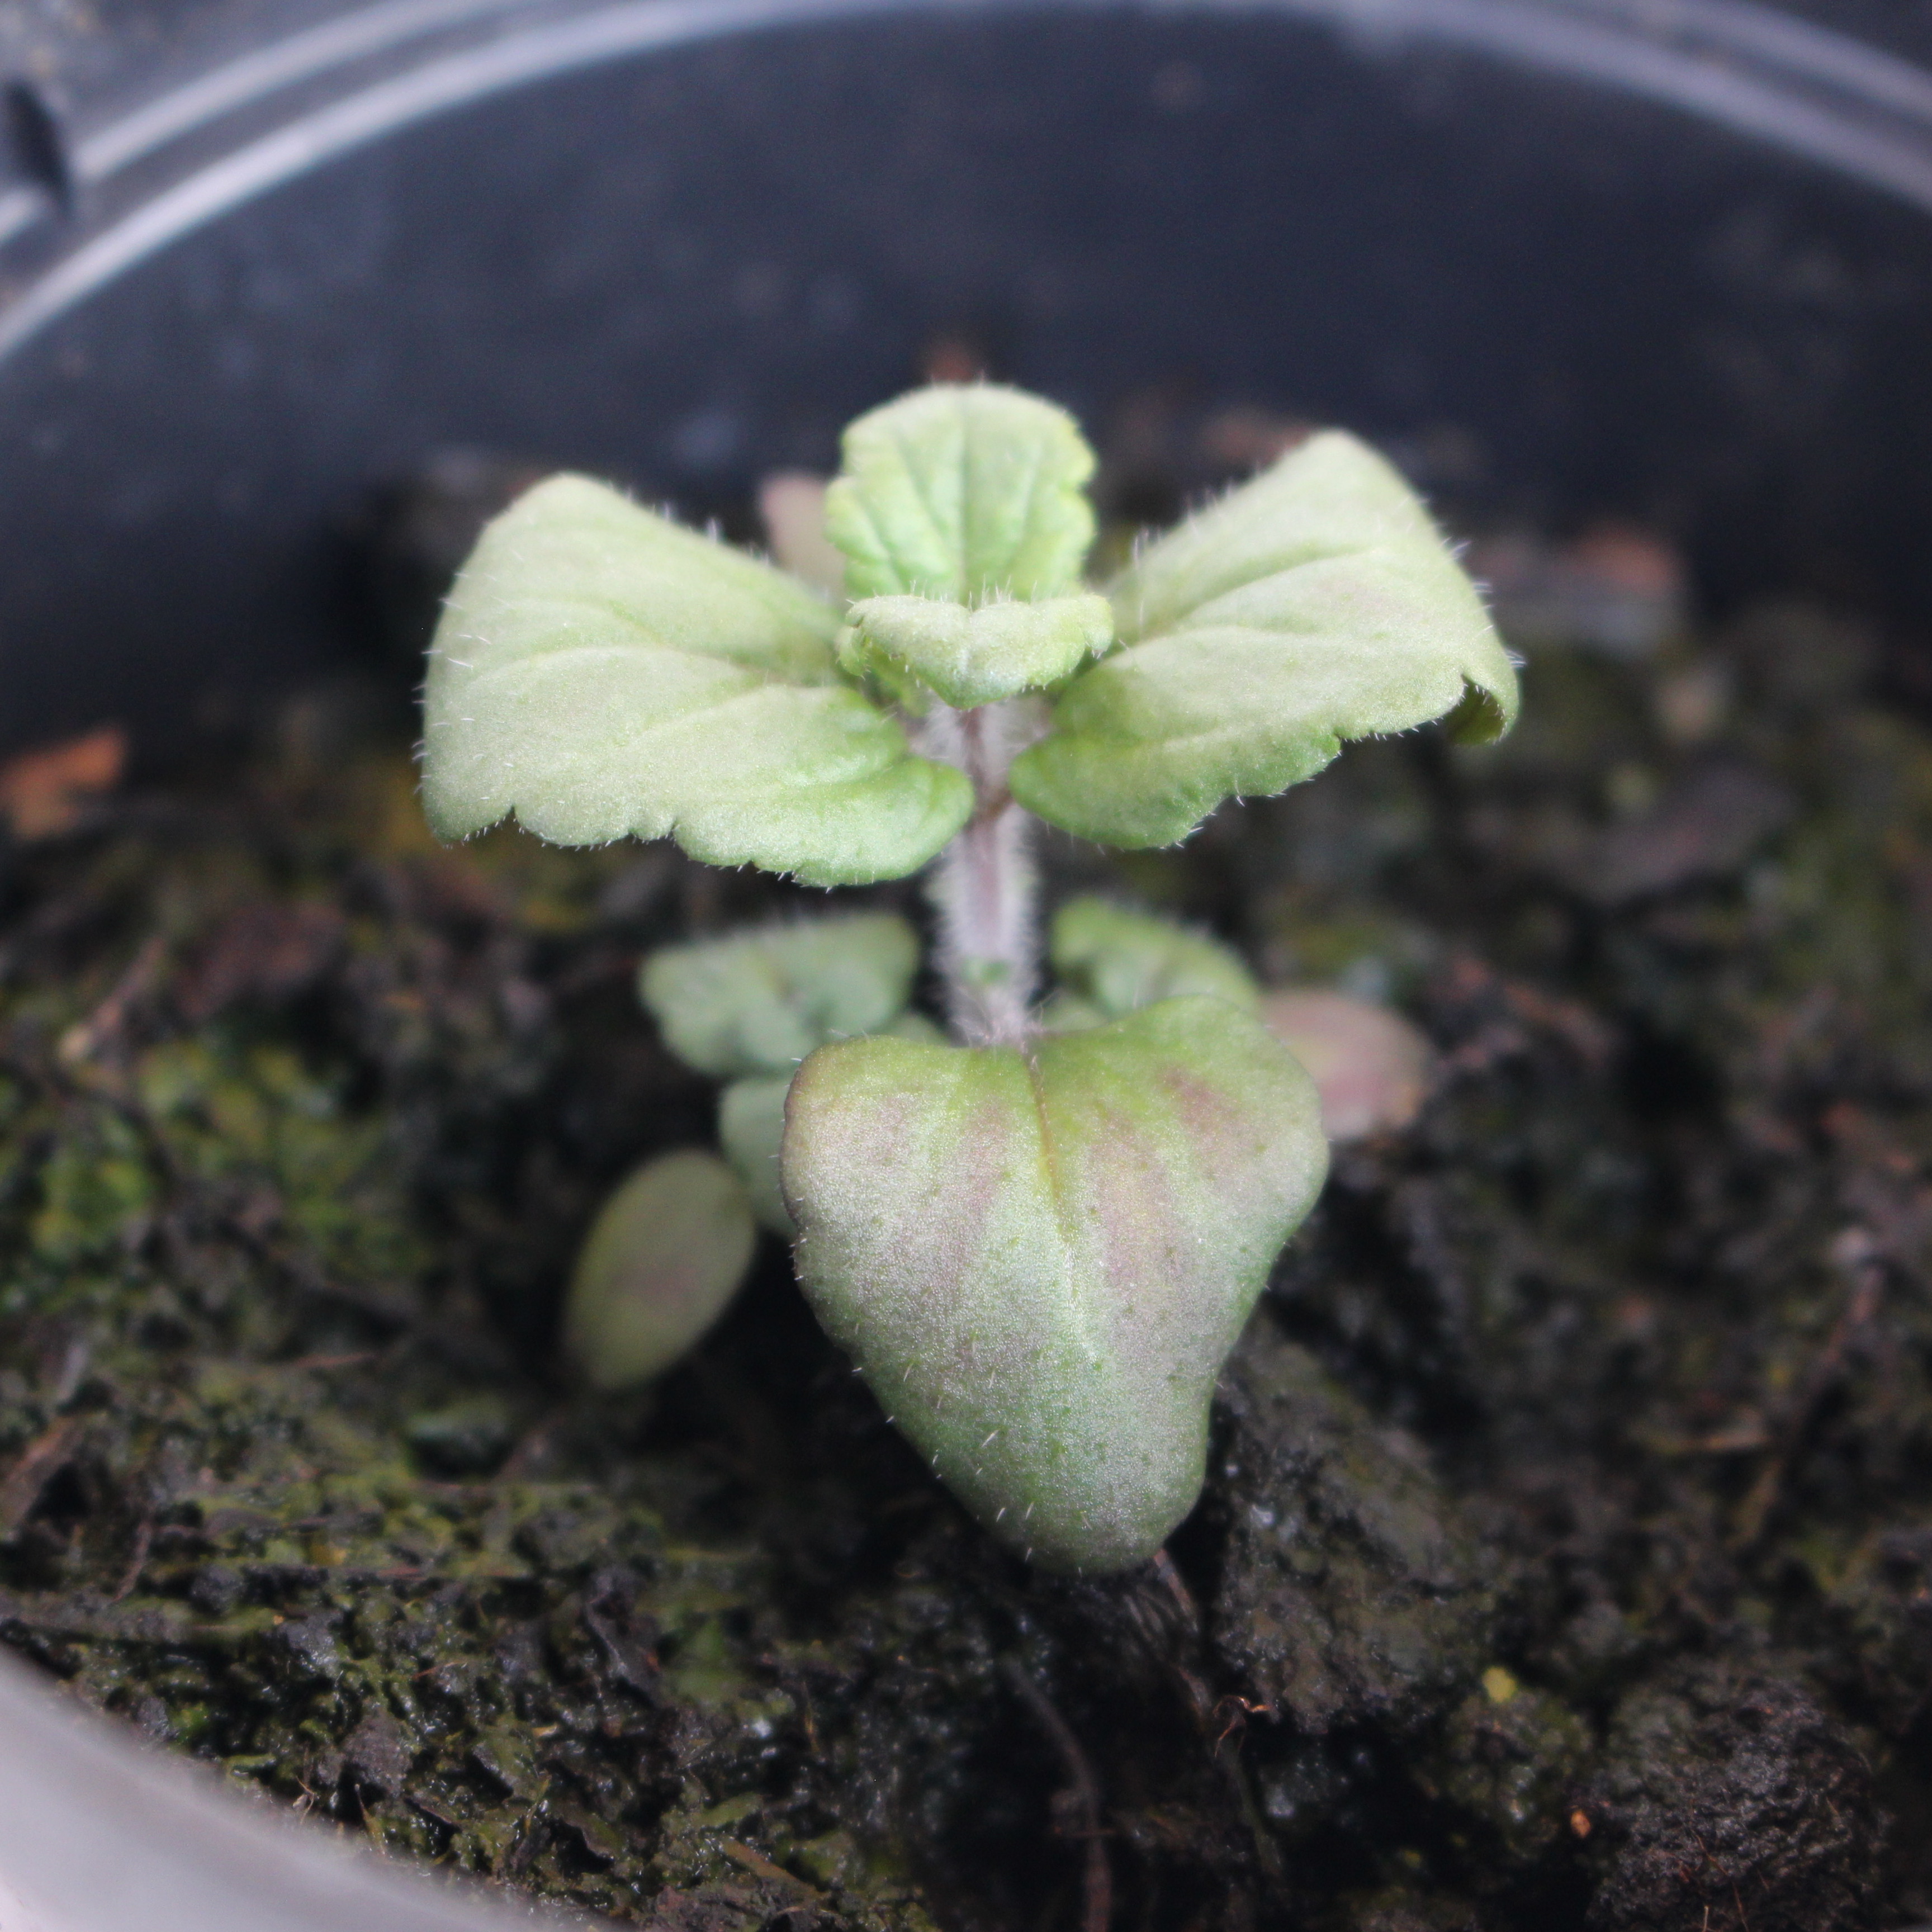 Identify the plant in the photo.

Veronica persica
